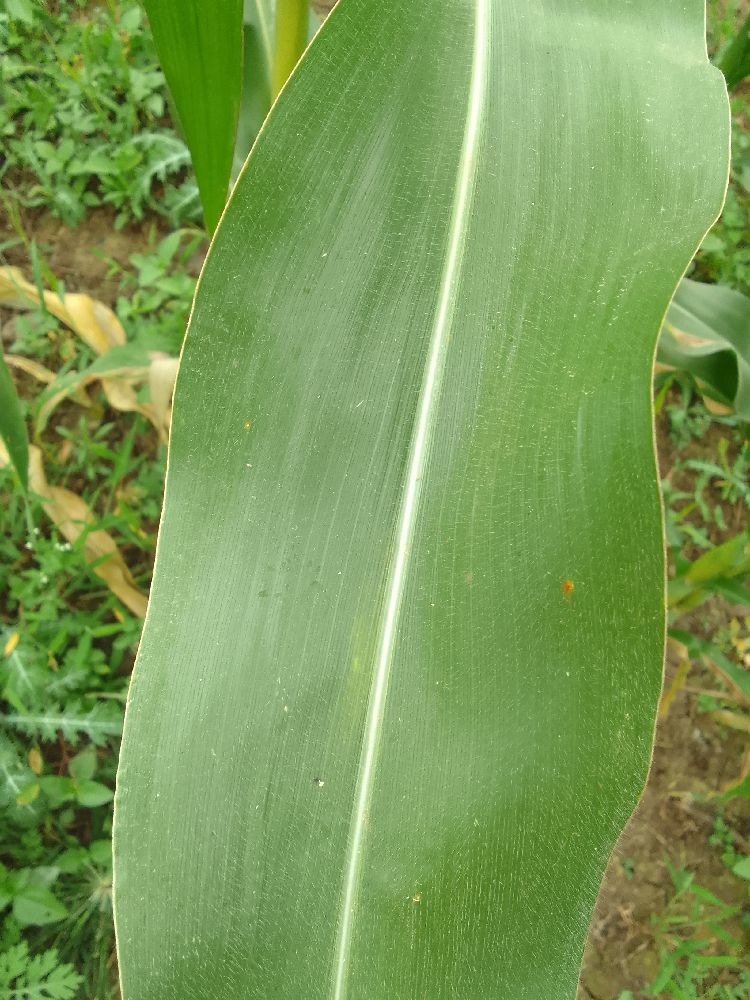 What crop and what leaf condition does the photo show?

maize, healthy
